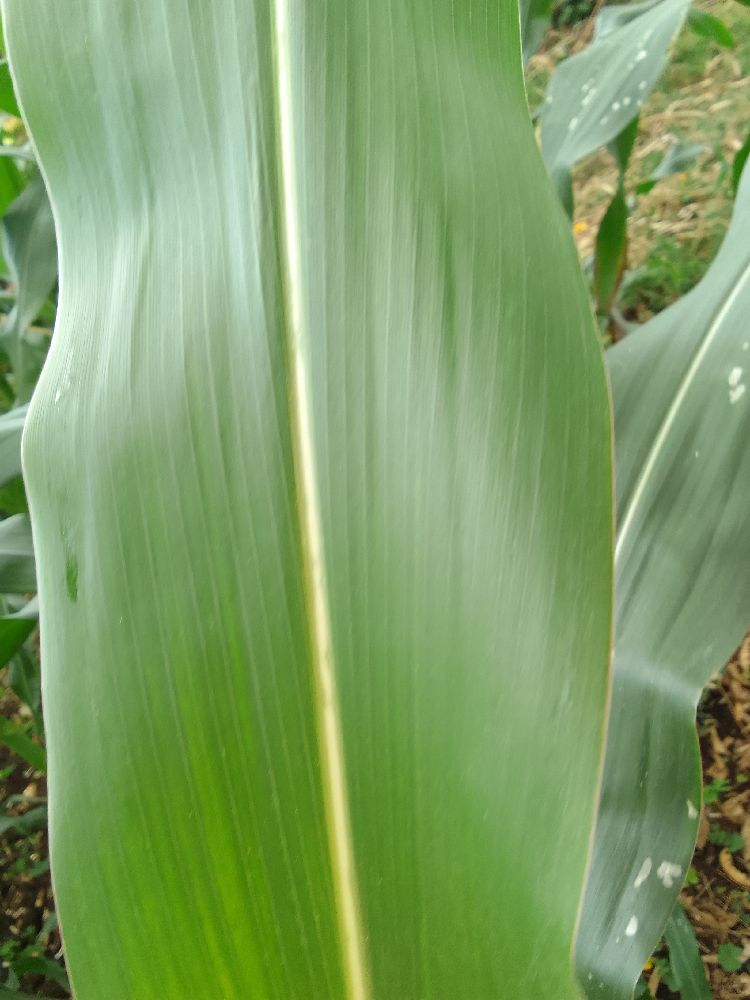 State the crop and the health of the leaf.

maize, healthy
